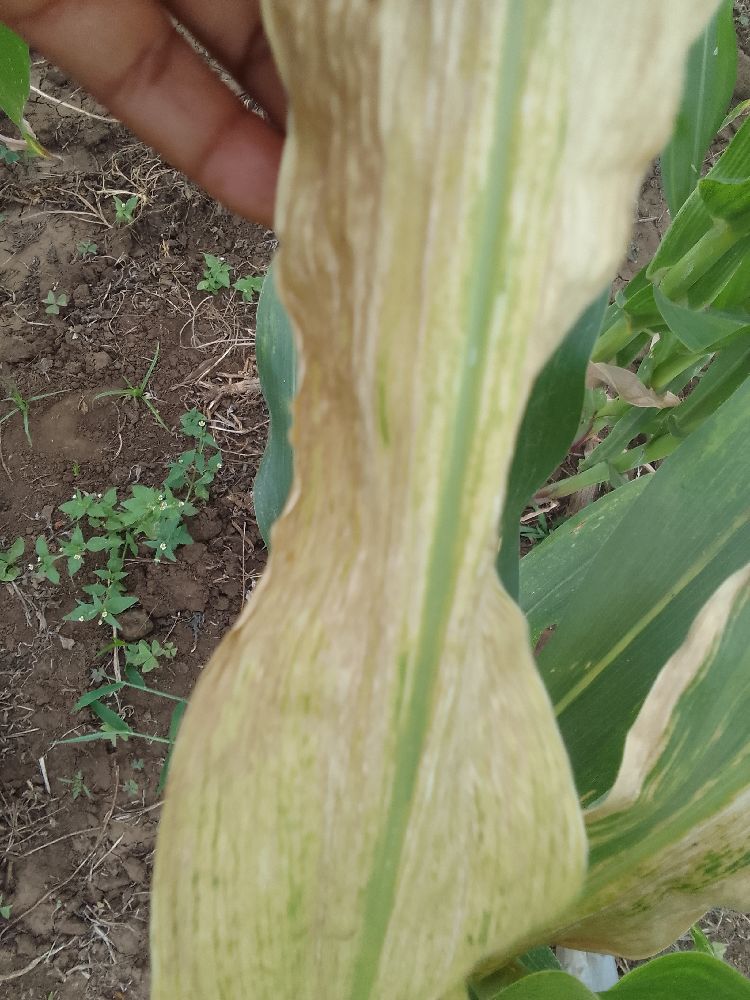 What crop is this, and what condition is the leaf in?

maize, maize lethal necrosis
